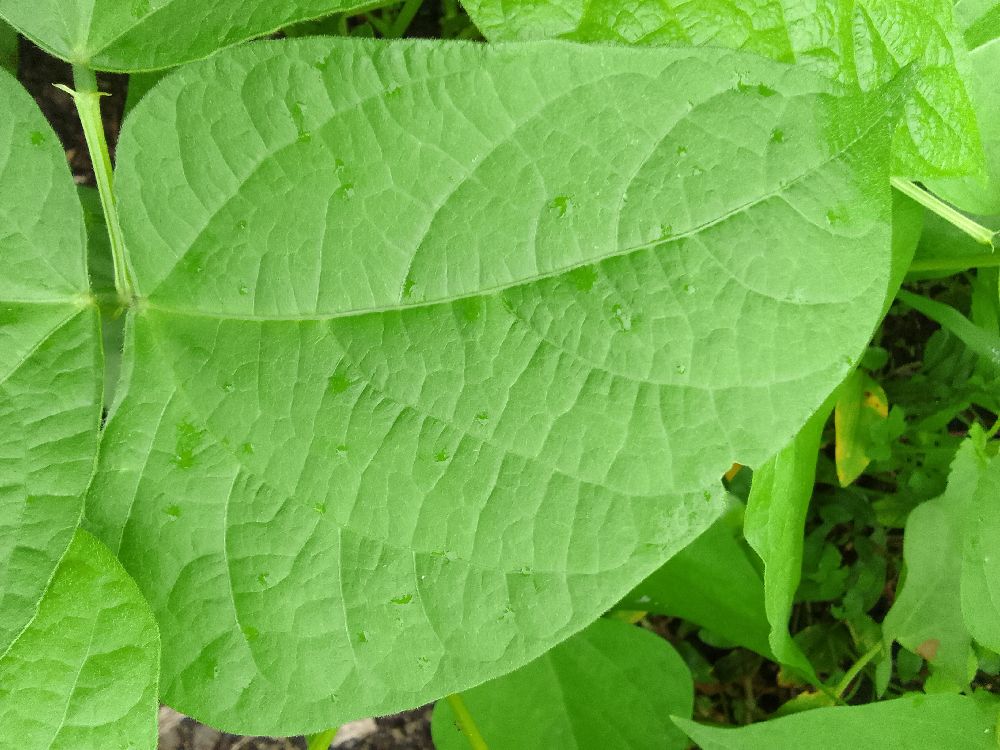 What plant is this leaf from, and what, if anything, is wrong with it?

common bean, healthy
